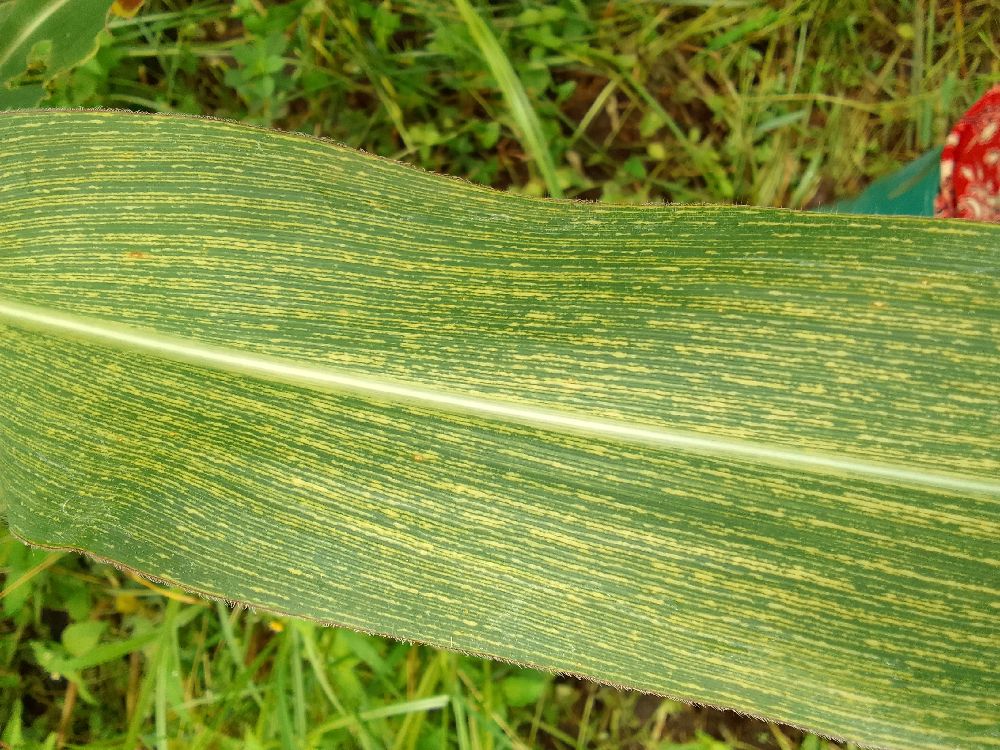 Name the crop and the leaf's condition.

maize, maize streak virus
